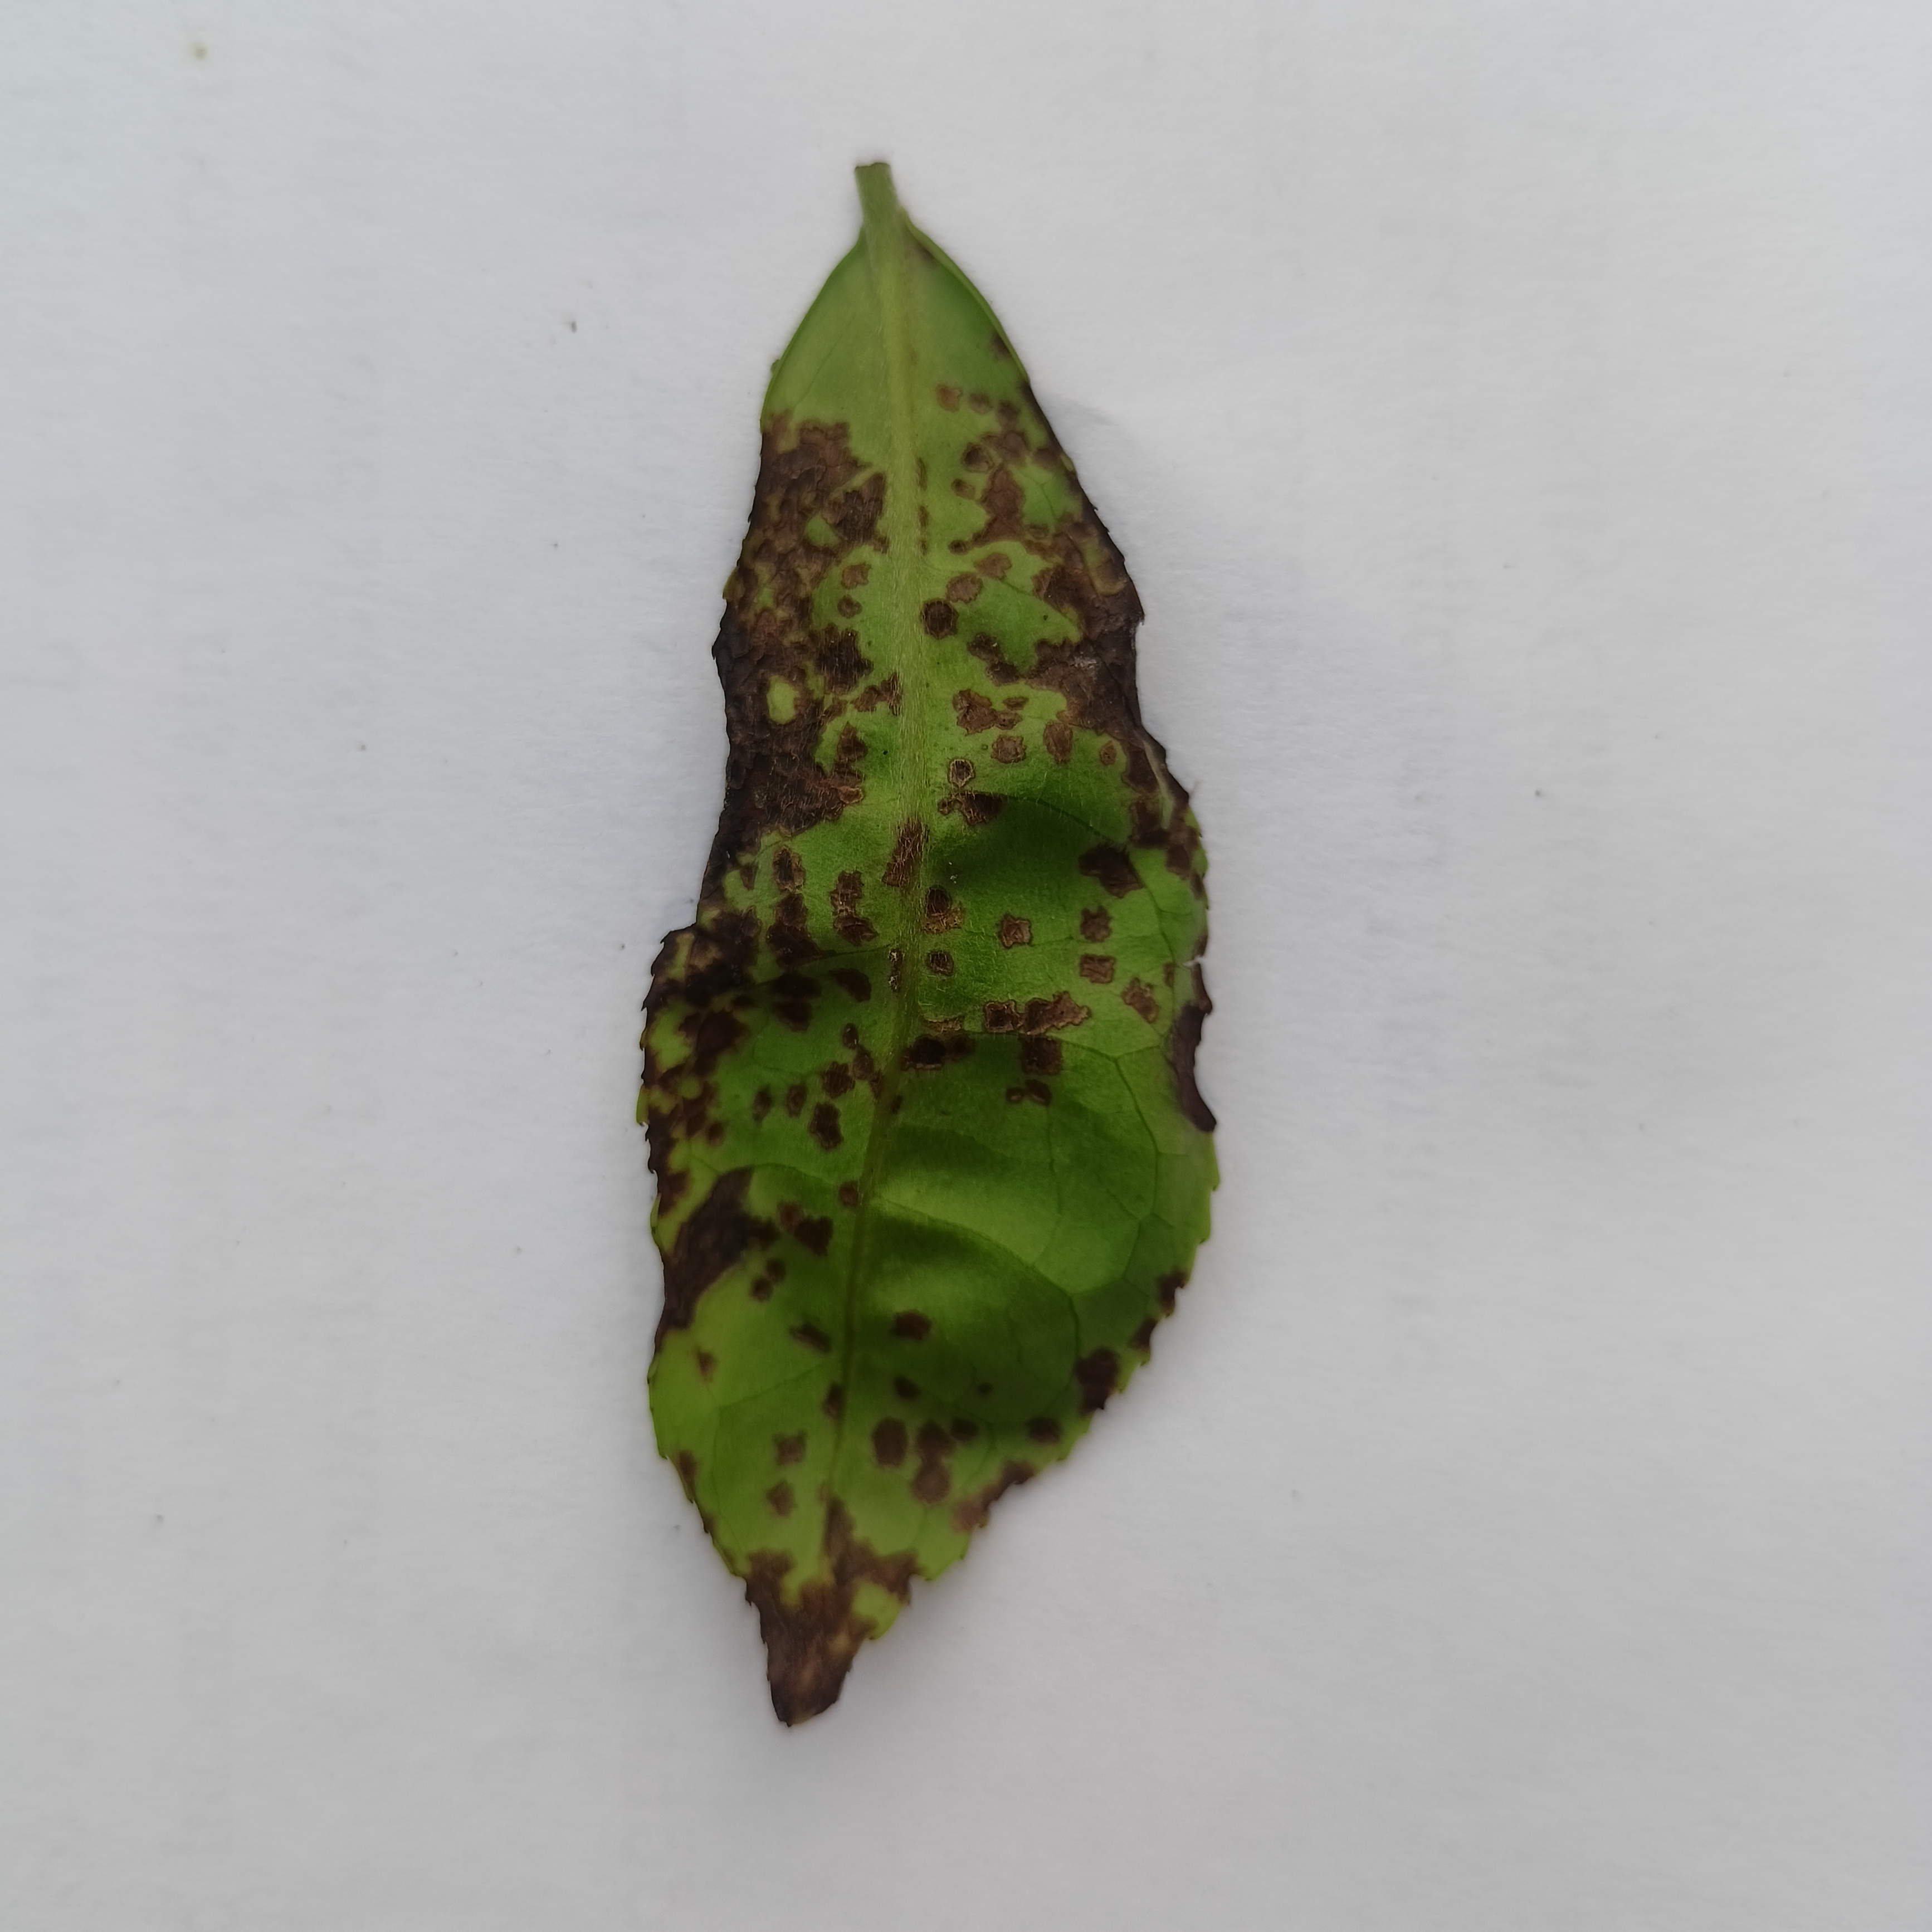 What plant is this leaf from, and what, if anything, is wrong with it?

tea, helopeltis
